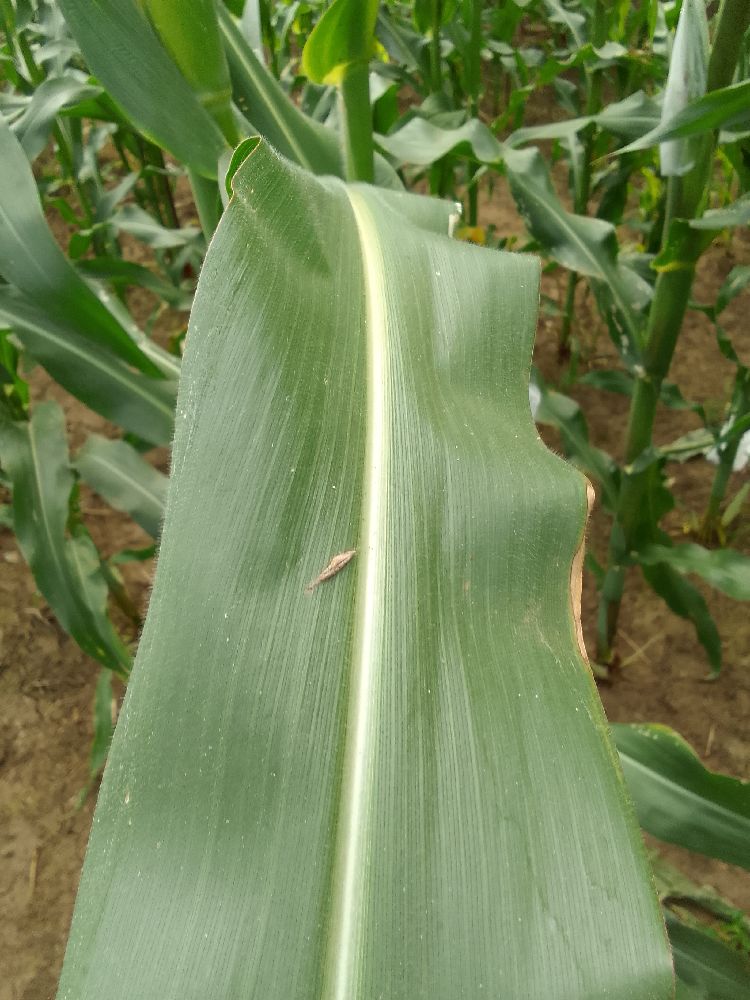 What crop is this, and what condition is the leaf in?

maize, healthy
